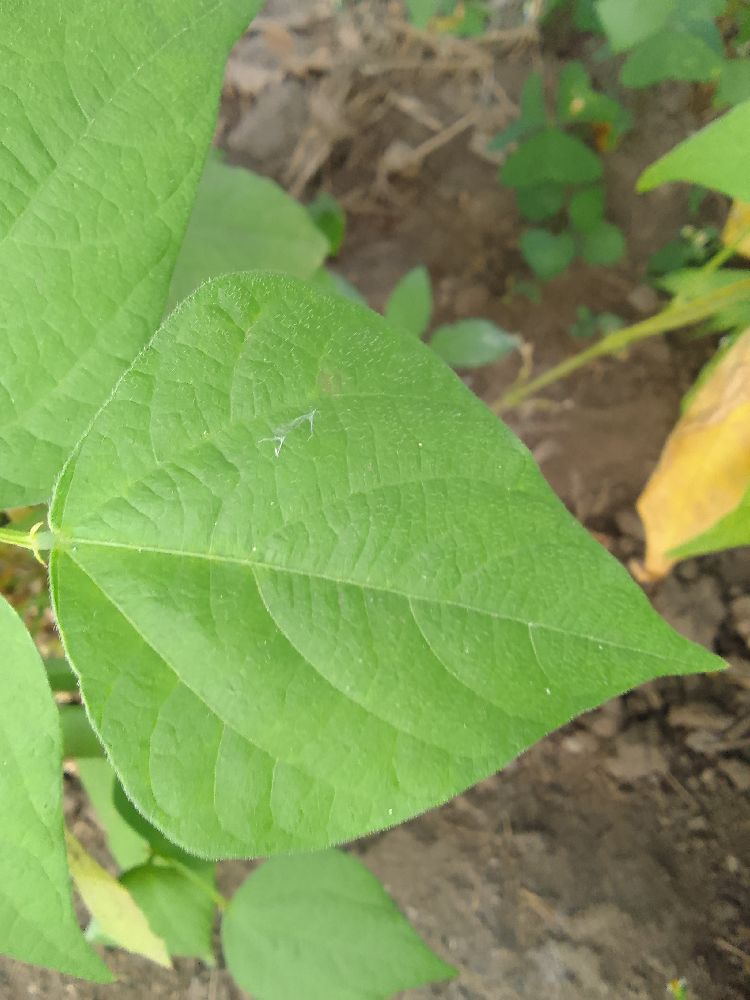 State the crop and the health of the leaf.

common bean, healthy
